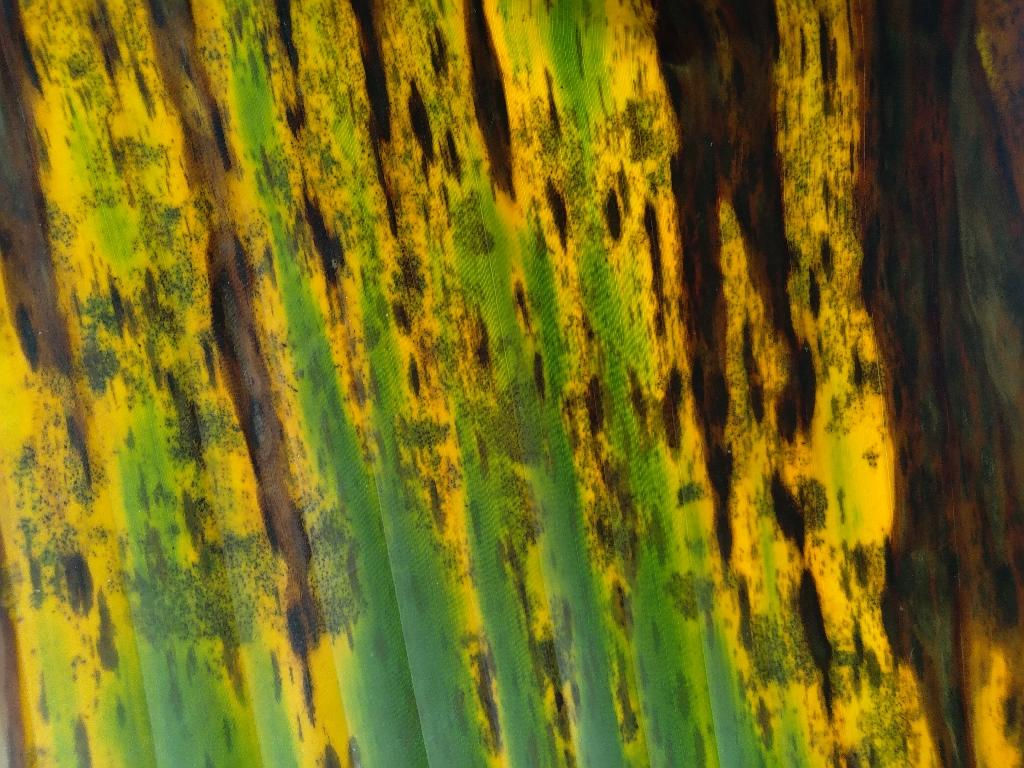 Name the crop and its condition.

banana, black sigatoka
